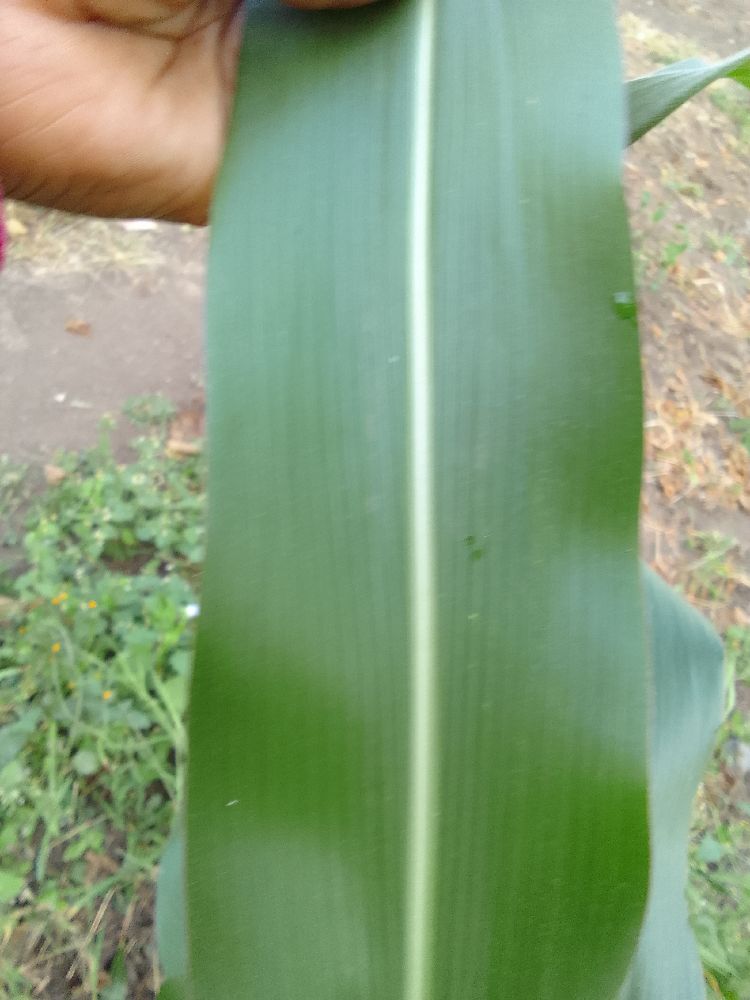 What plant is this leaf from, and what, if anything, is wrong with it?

maize, healthy
